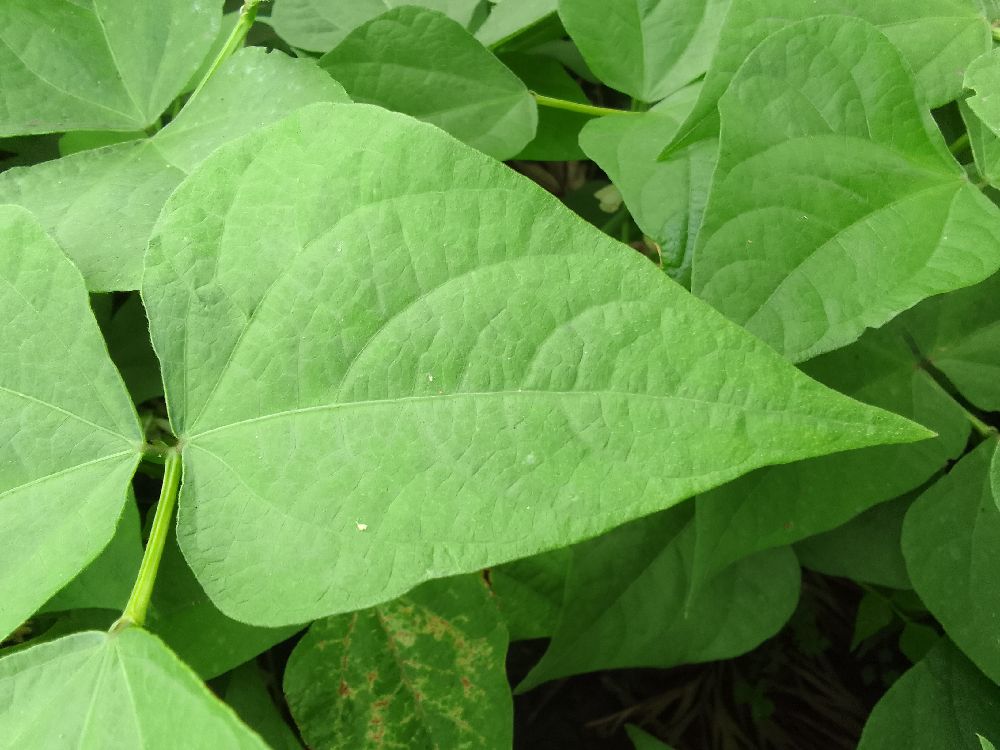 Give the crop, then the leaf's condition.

common bean, healthy
